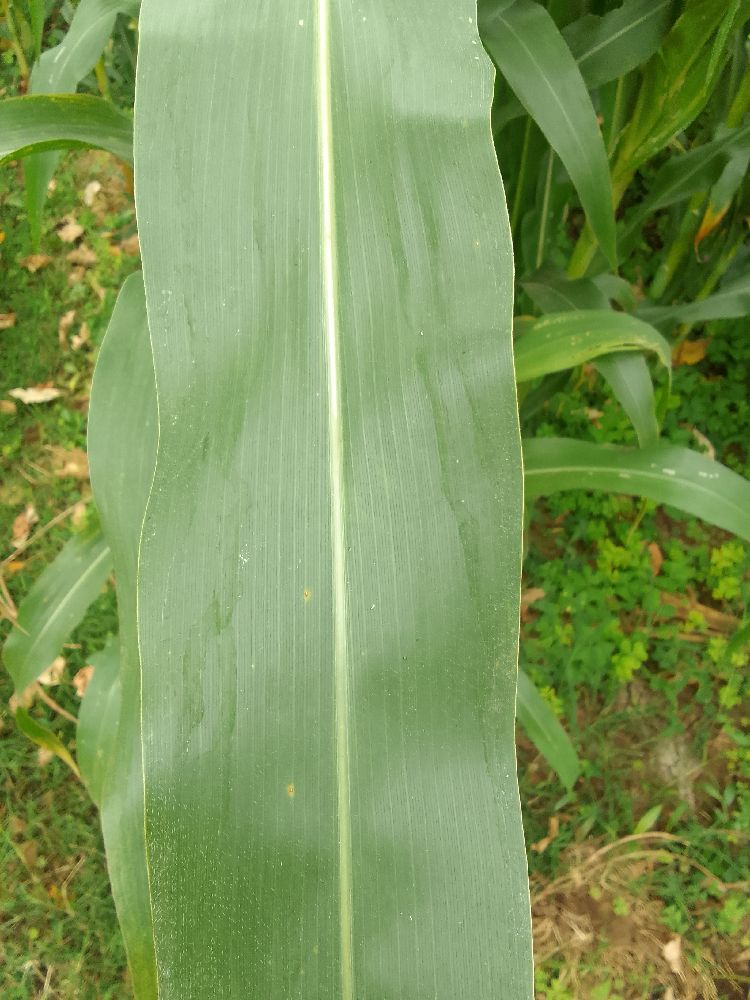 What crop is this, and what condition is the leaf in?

maize, healthy
